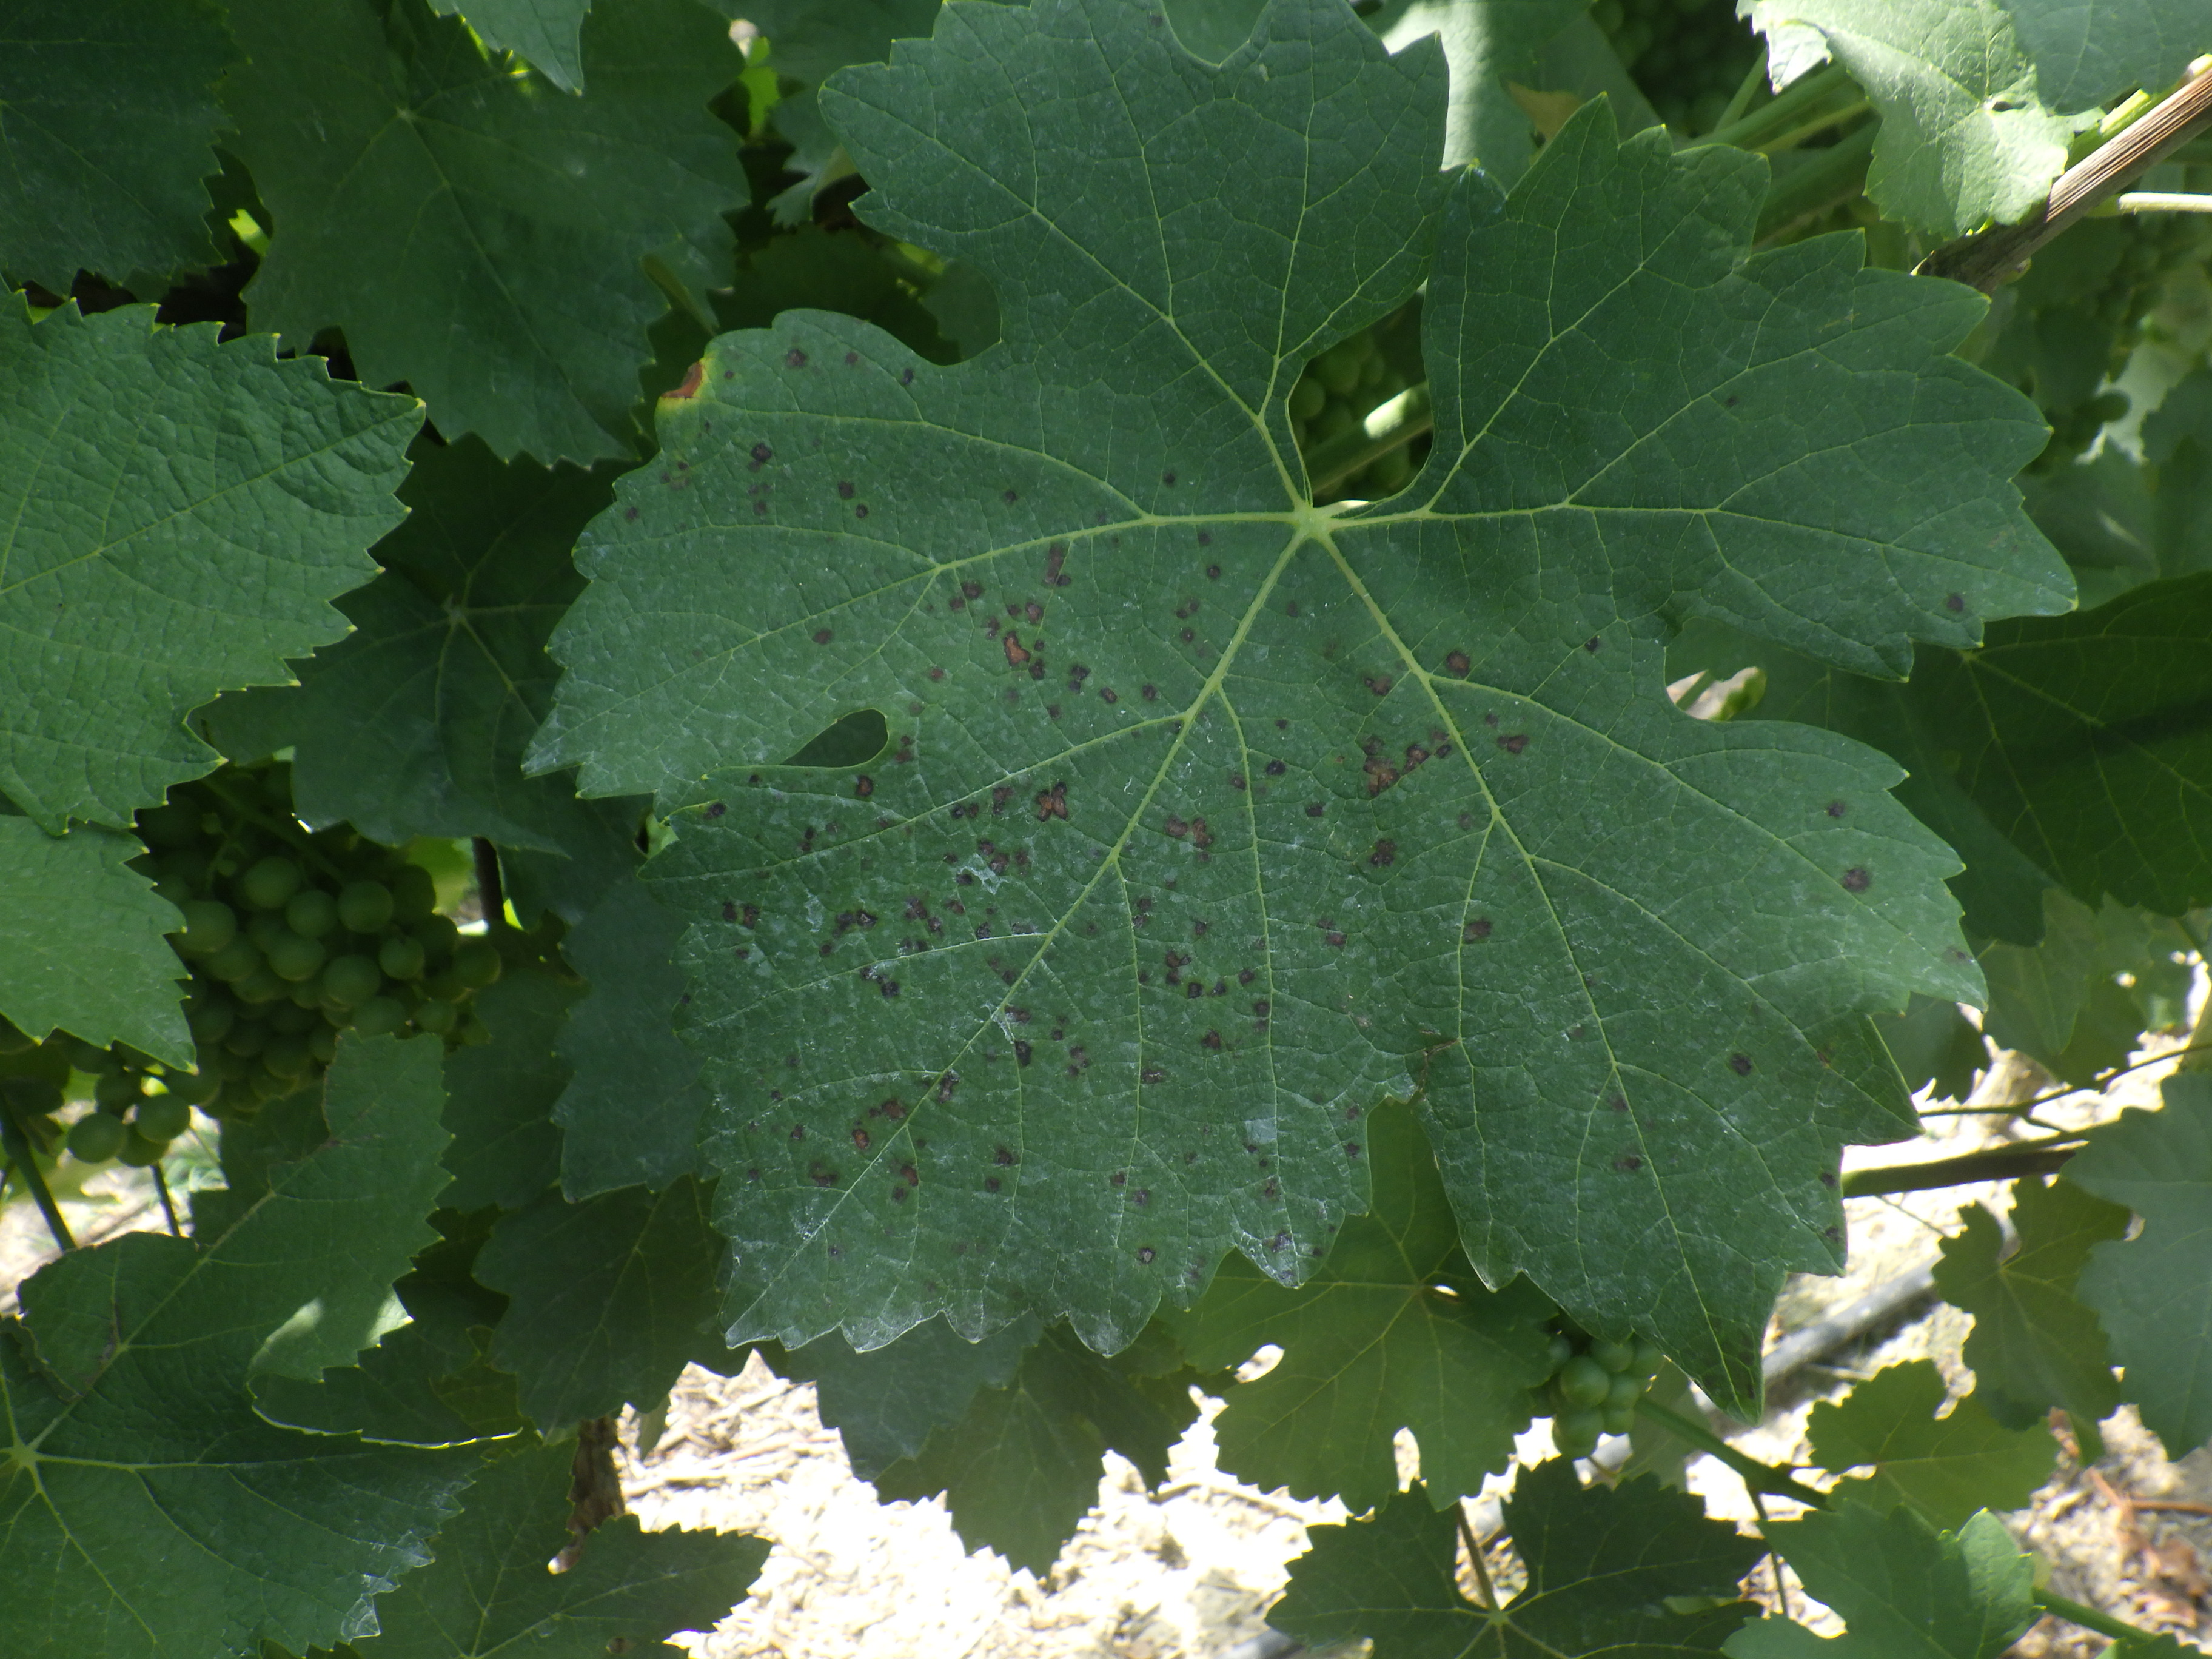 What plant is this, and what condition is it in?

grapevine, black rot
